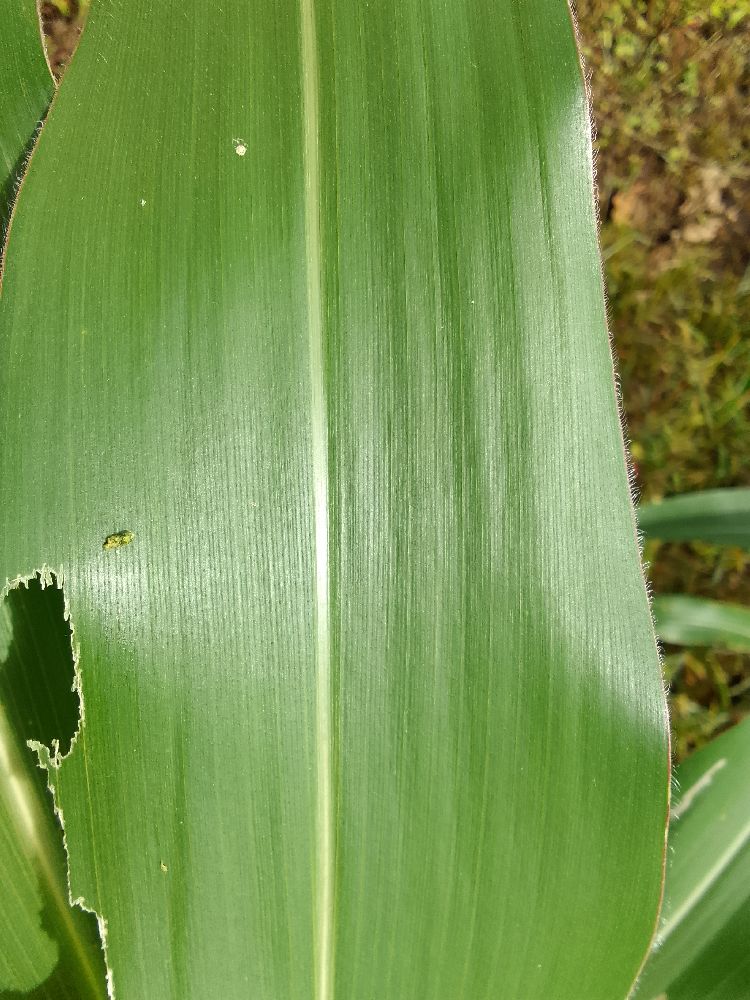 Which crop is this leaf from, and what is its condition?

maize, healthy
